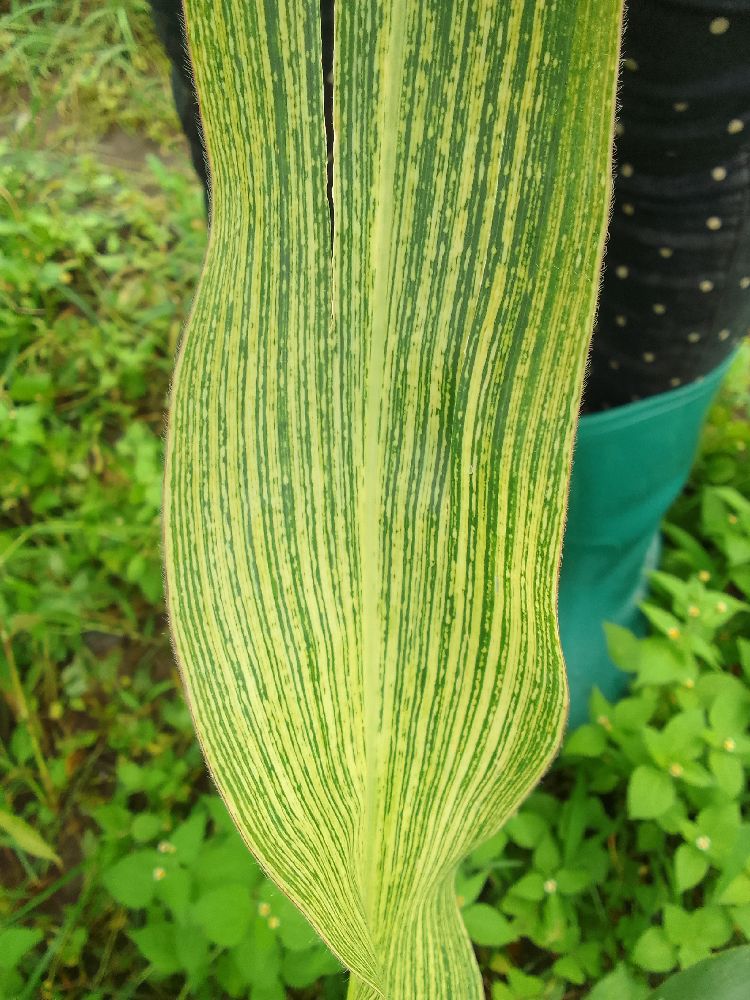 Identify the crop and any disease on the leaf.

maize, maize streak virus
